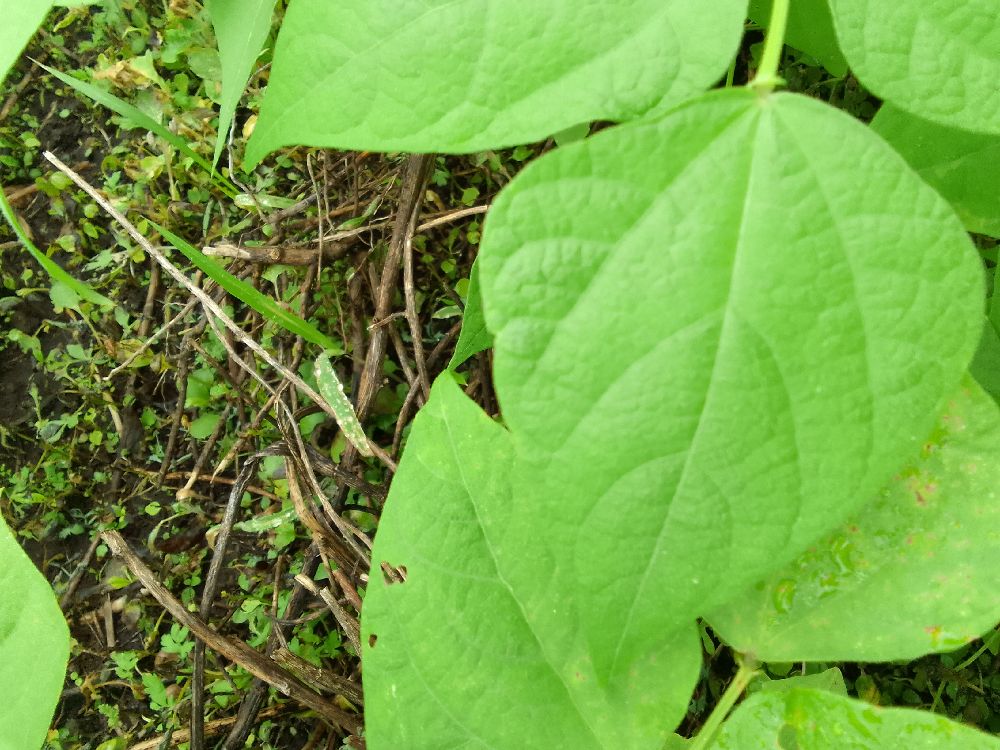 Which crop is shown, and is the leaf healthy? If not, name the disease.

common bean, healthy
